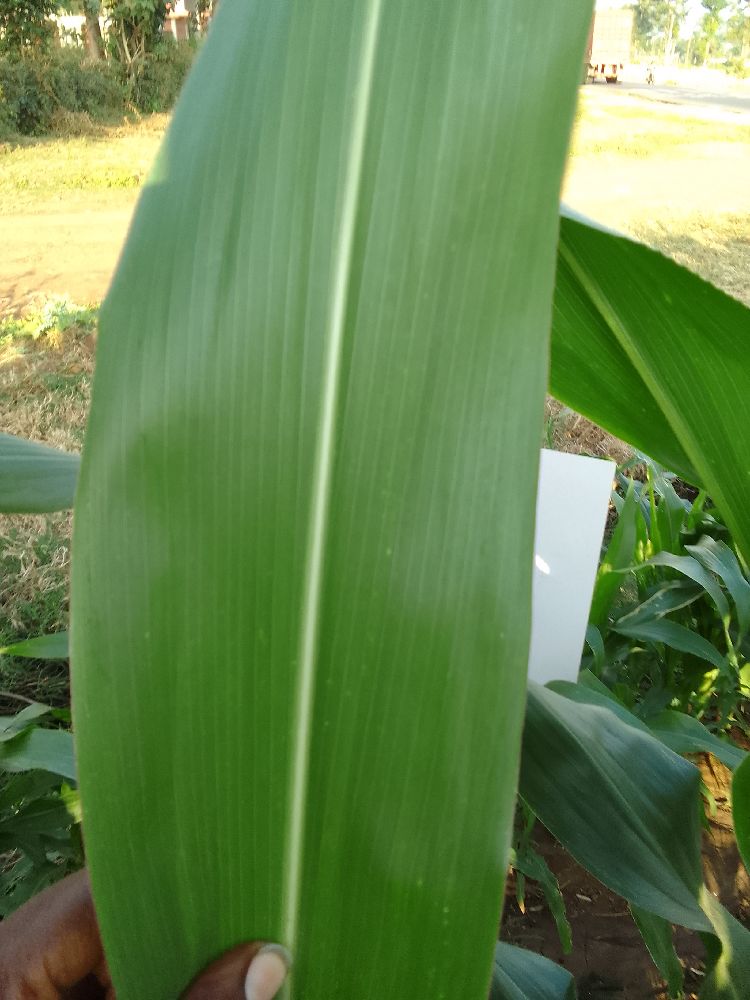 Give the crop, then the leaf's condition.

maize, healthy
